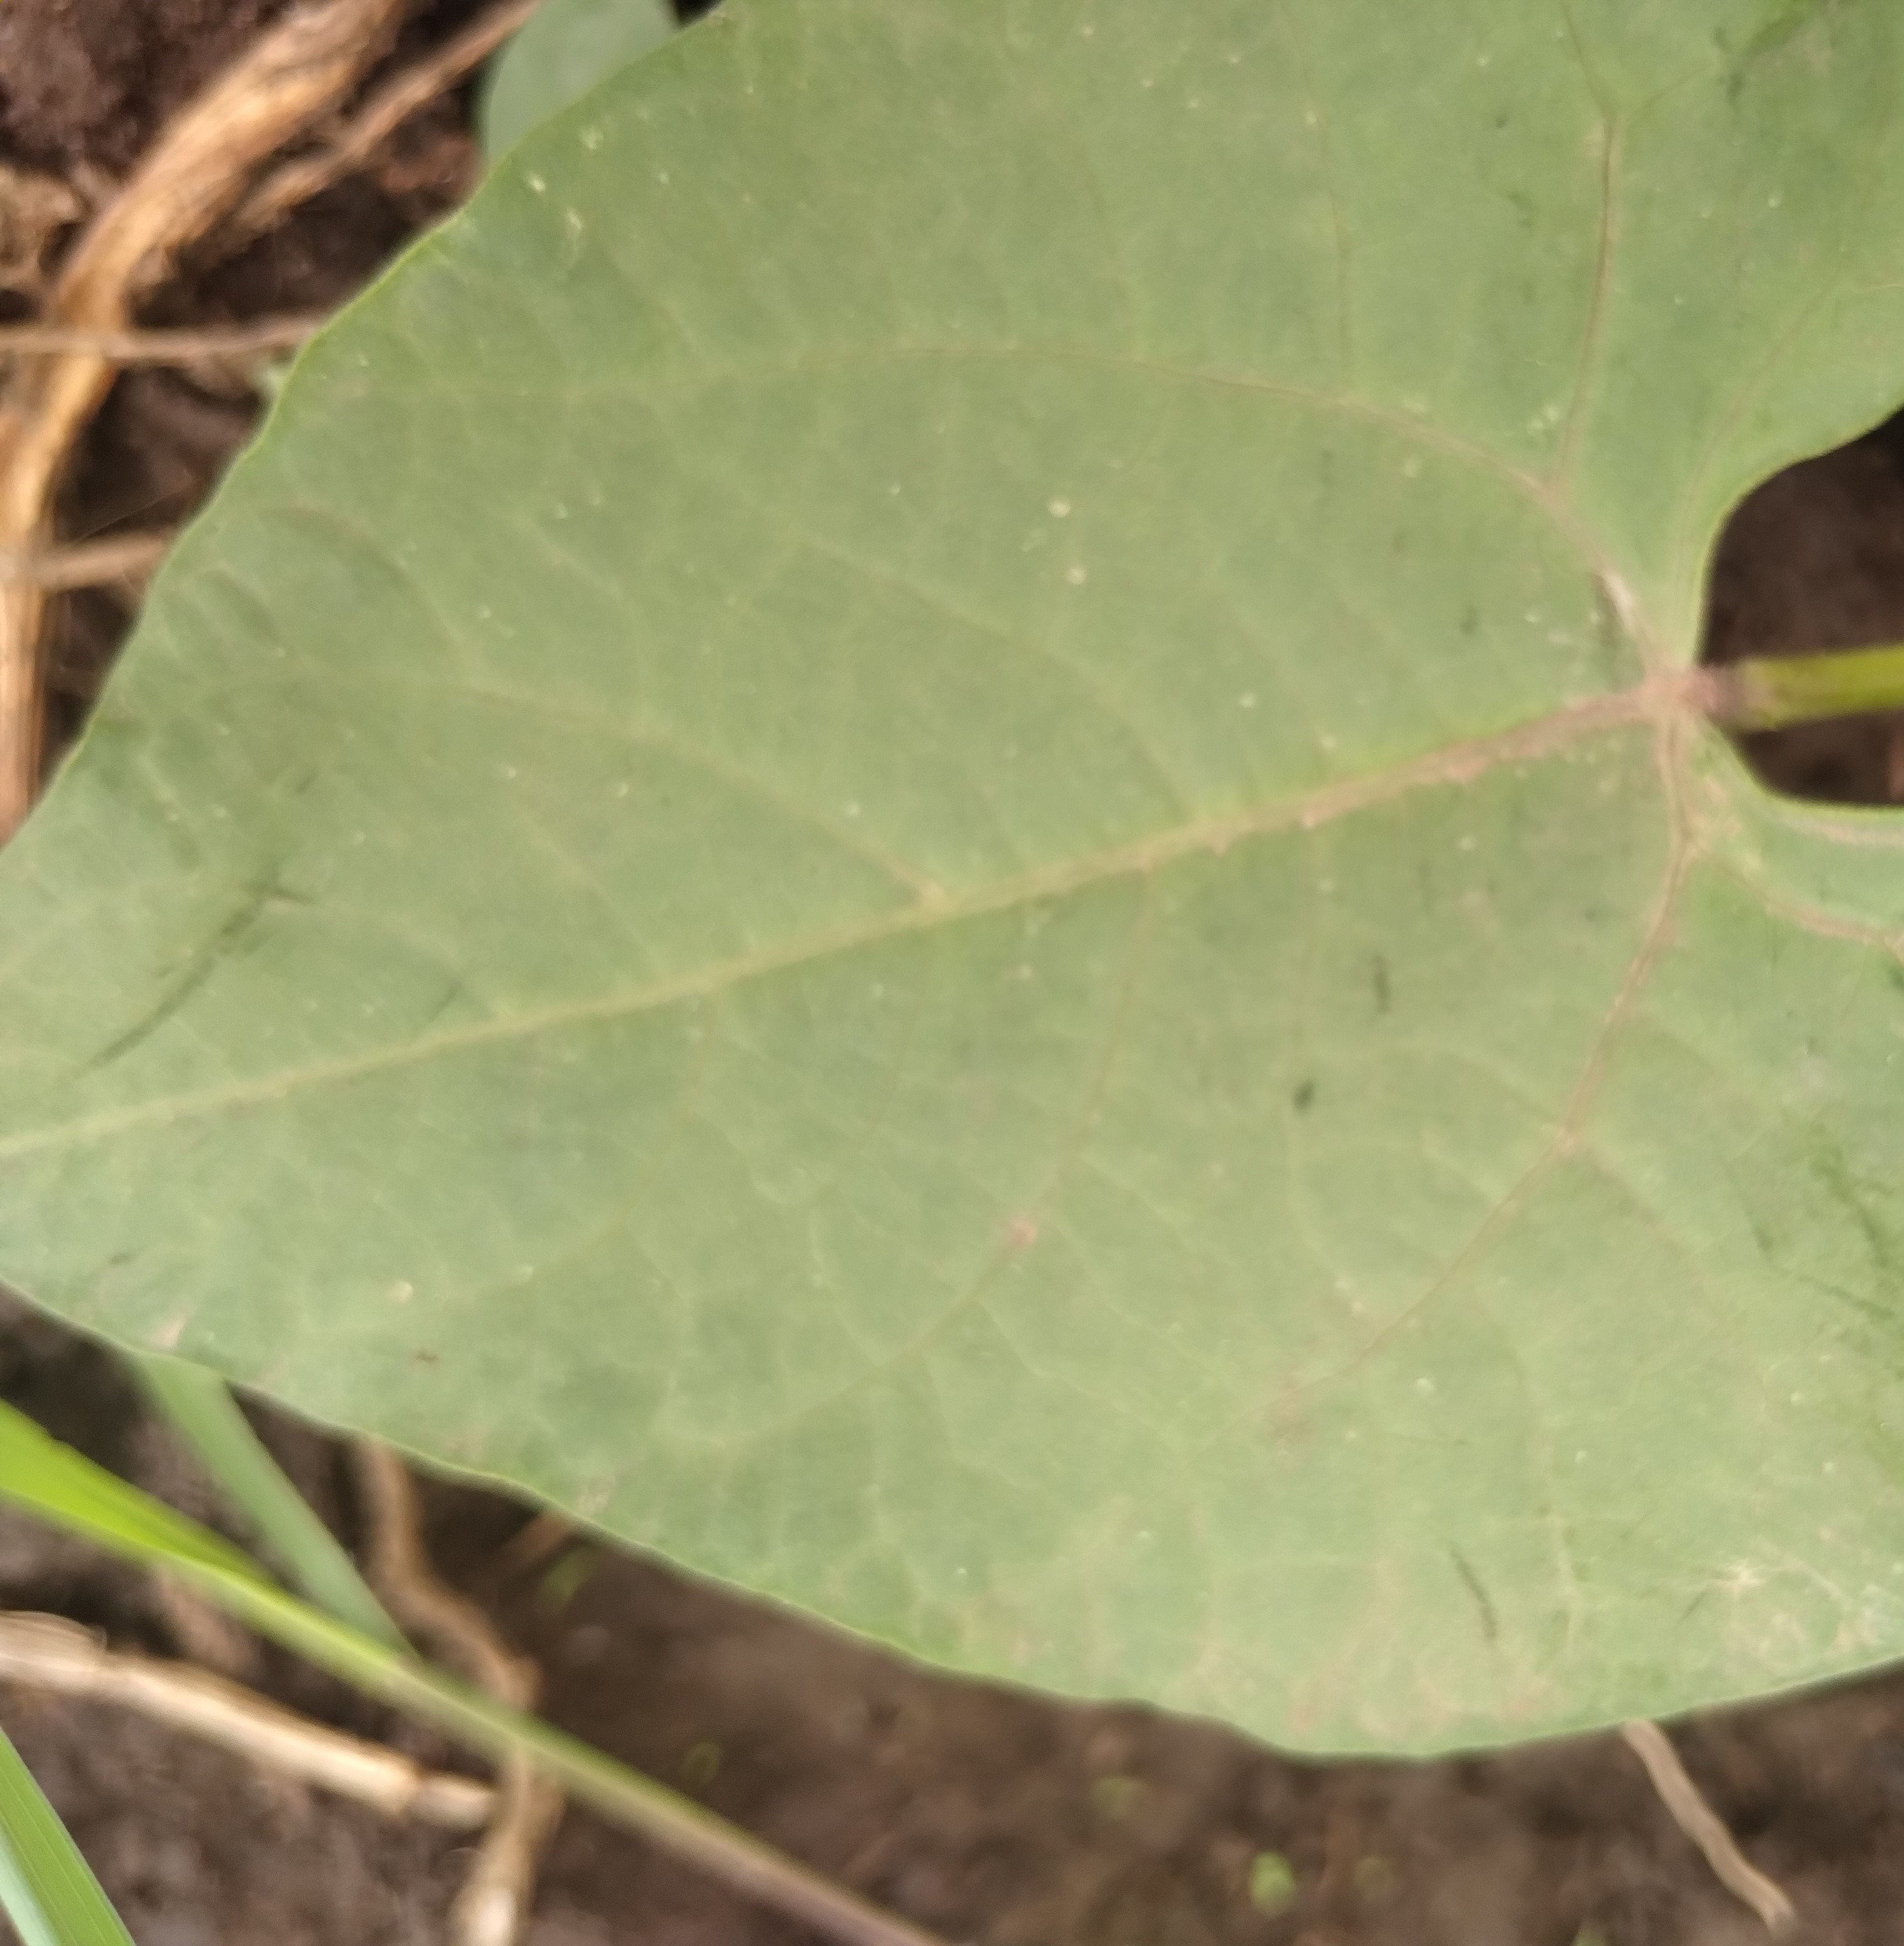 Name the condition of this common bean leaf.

healthy
